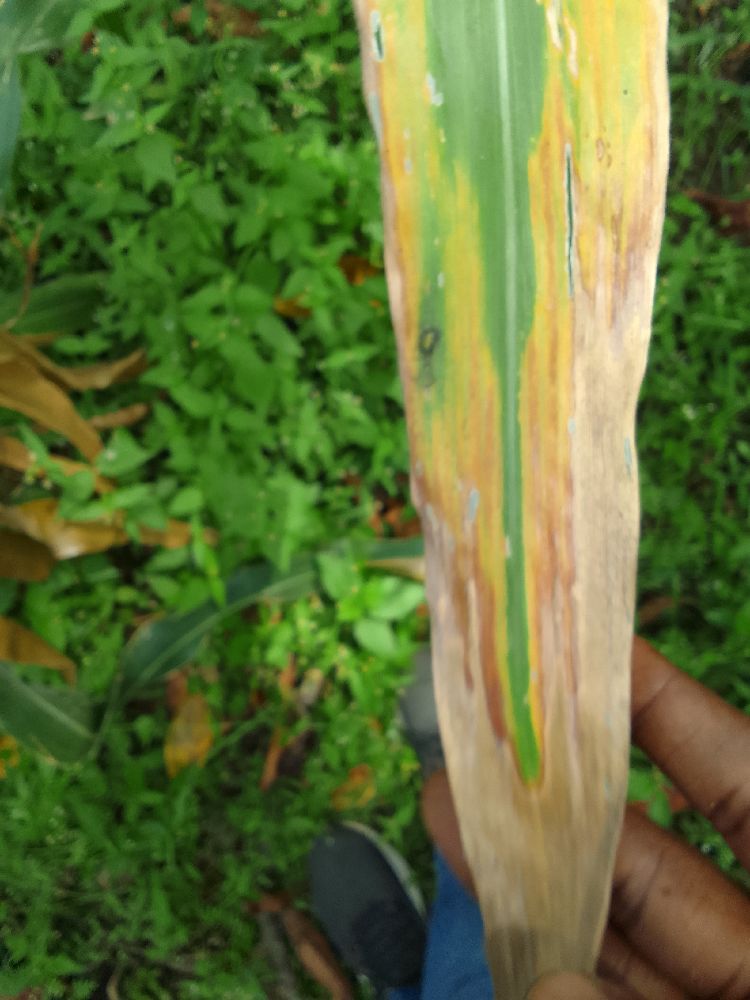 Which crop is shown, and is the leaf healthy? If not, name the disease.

maize, maize lethal necrosis
